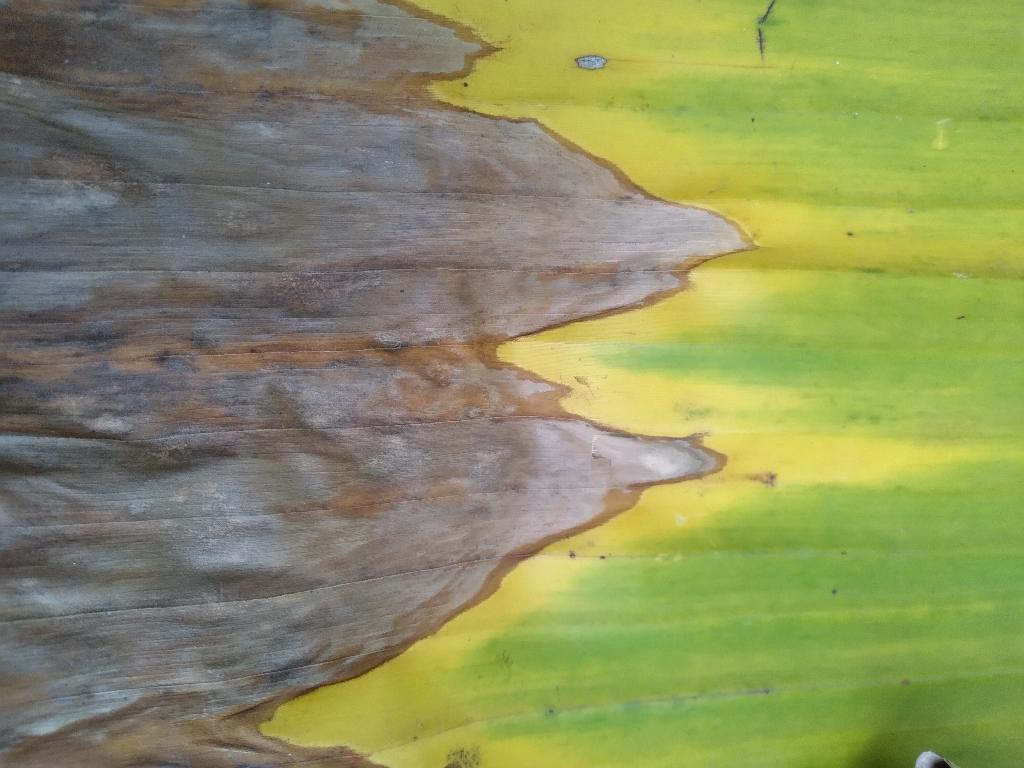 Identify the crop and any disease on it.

banana, fusarium wilt race 1
